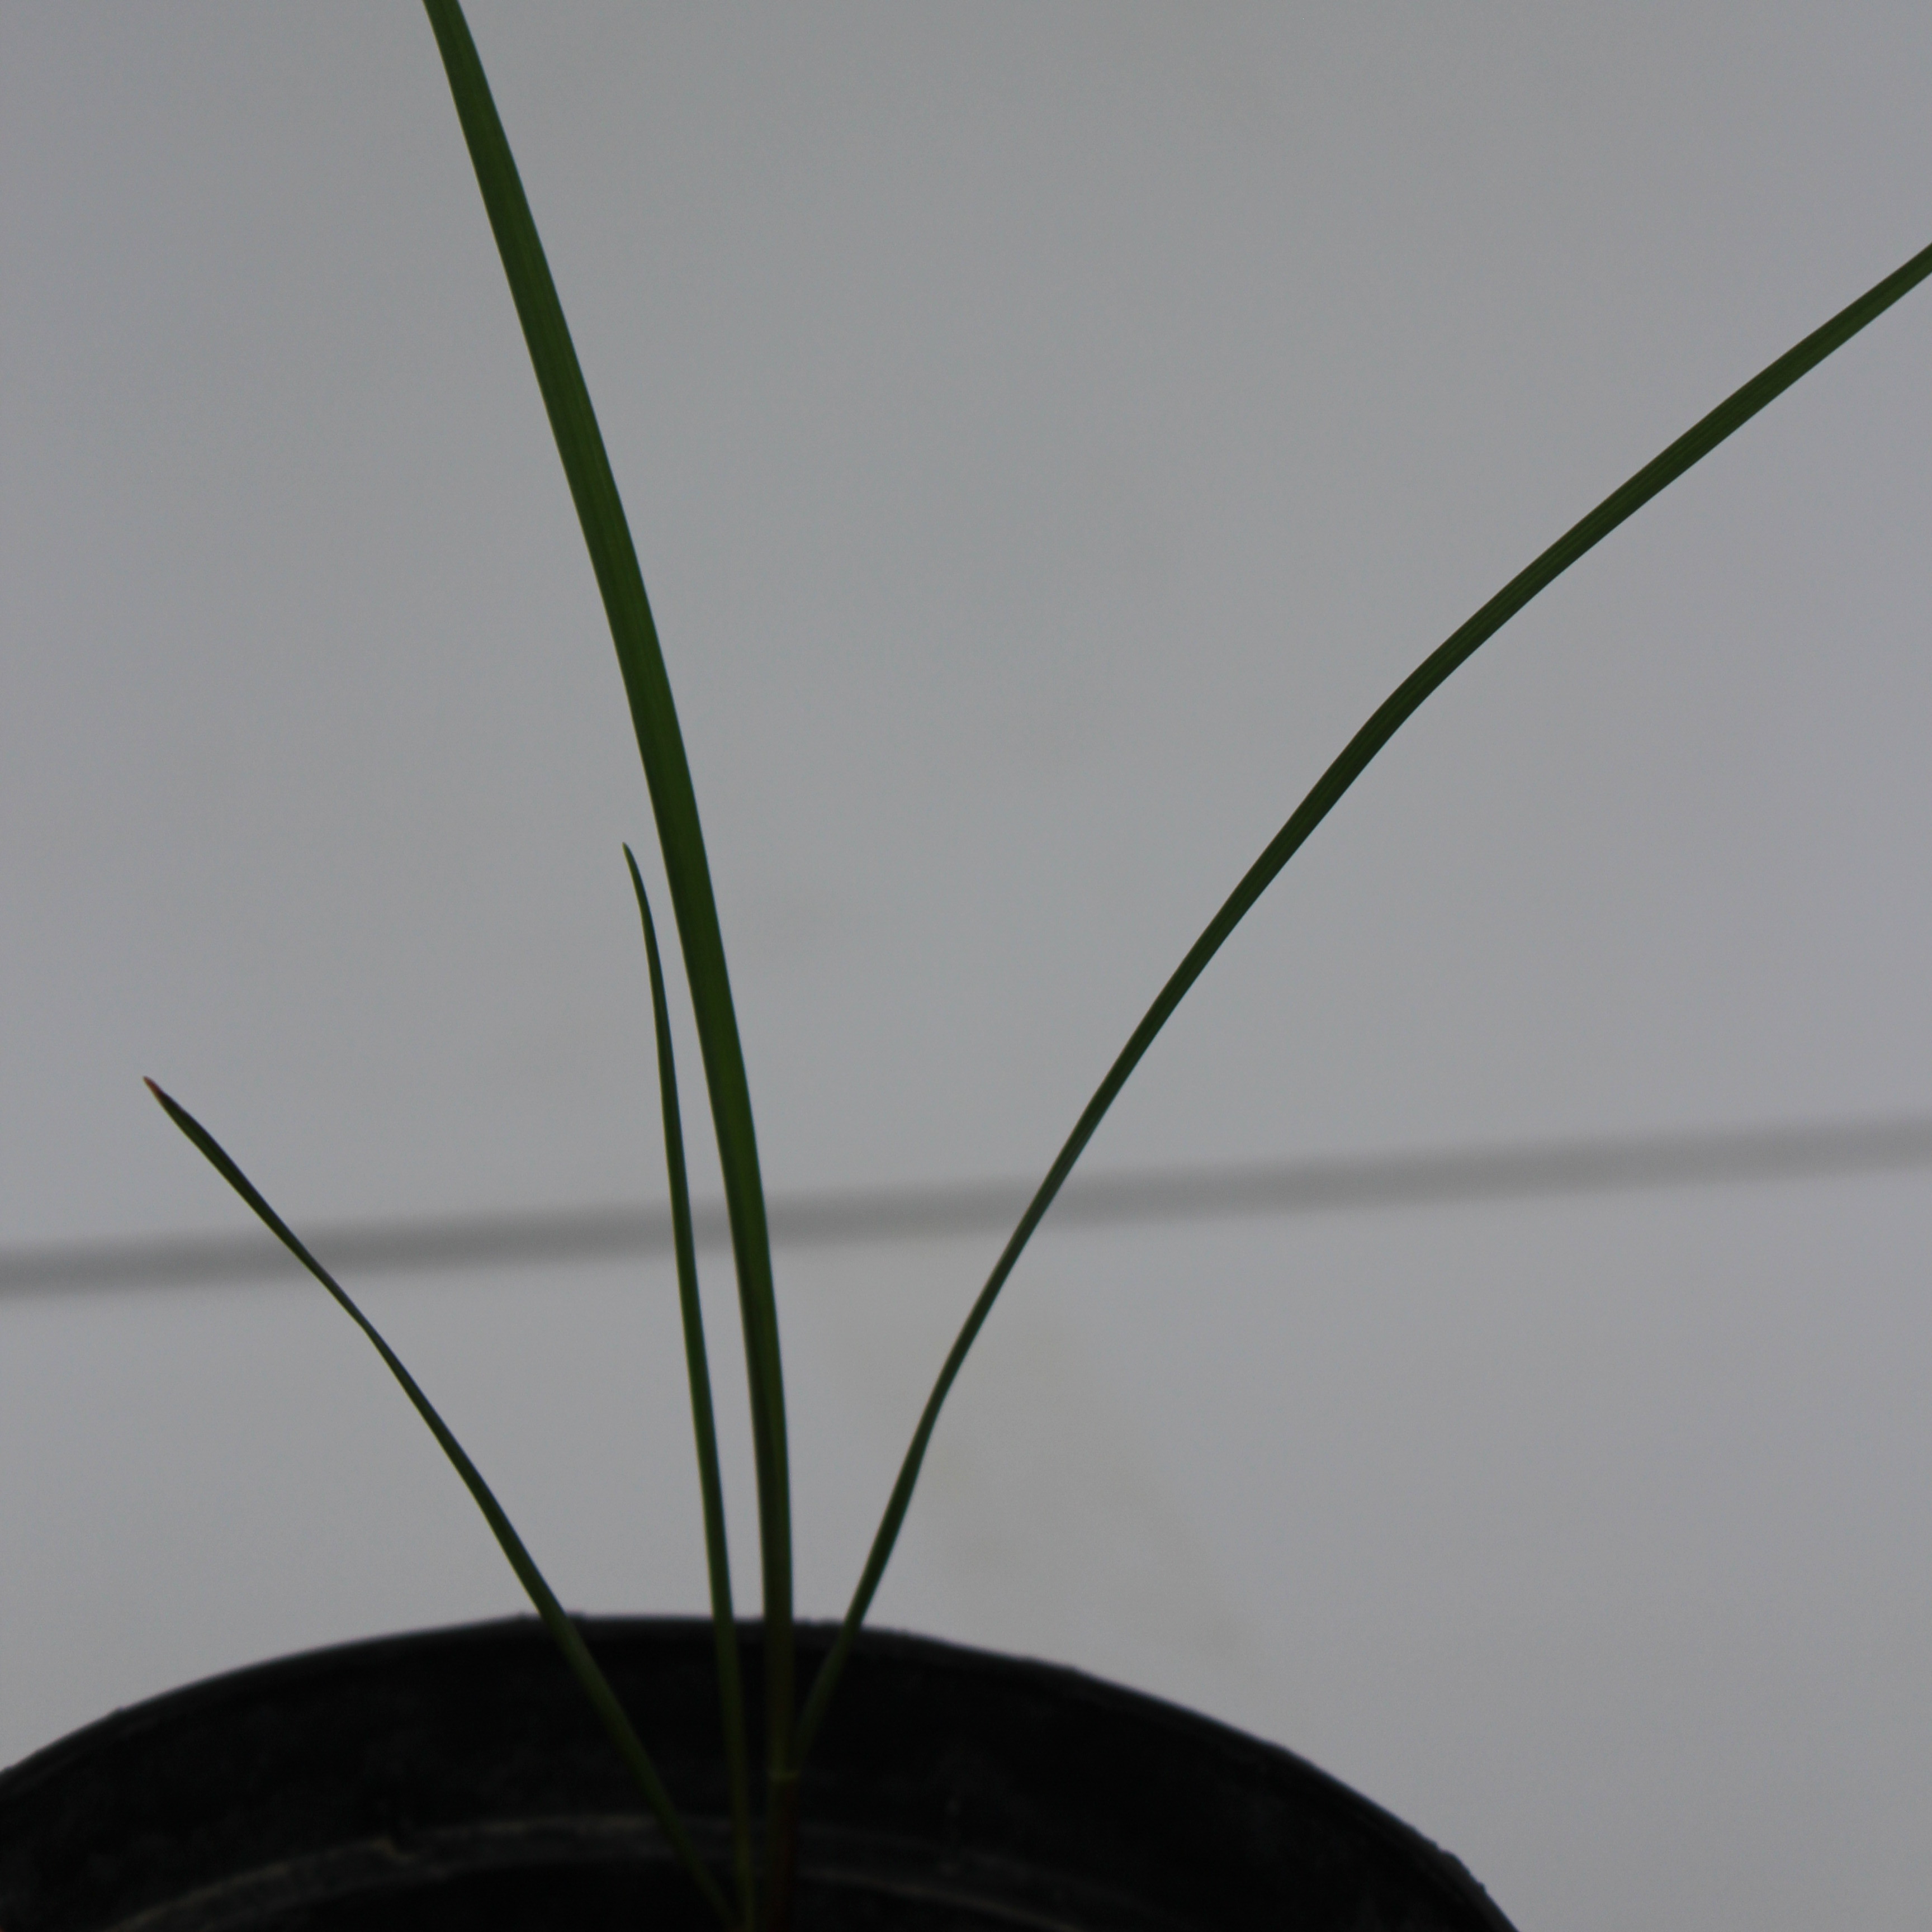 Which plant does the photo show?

Lolium multiflorum
